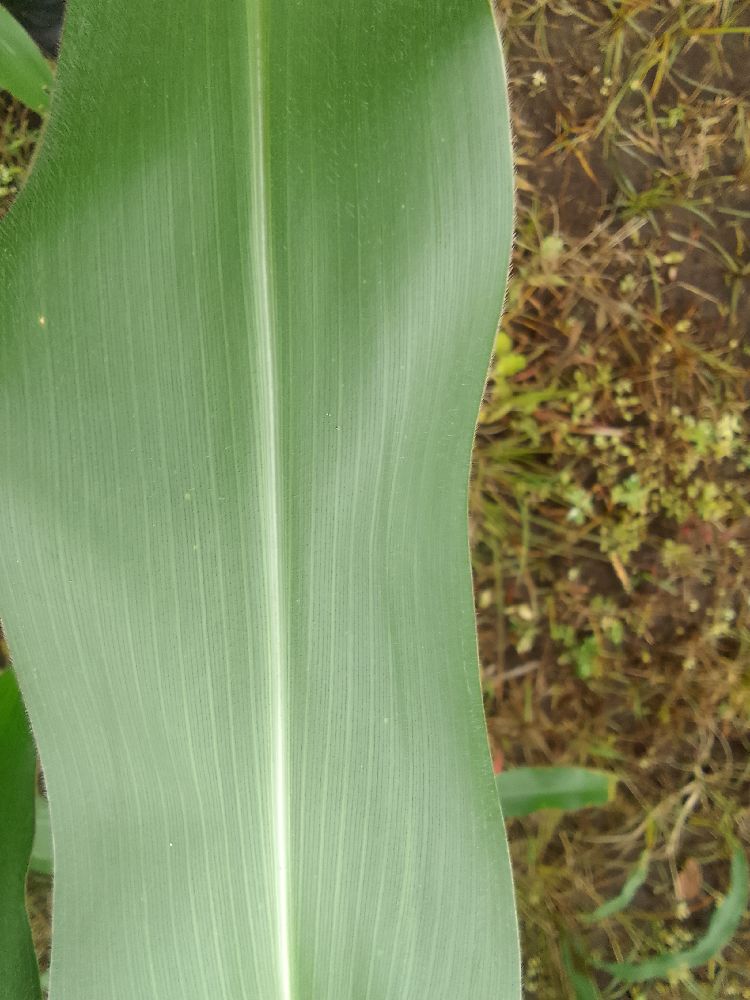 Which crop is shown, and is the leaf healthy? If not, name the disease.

maize, healthy
